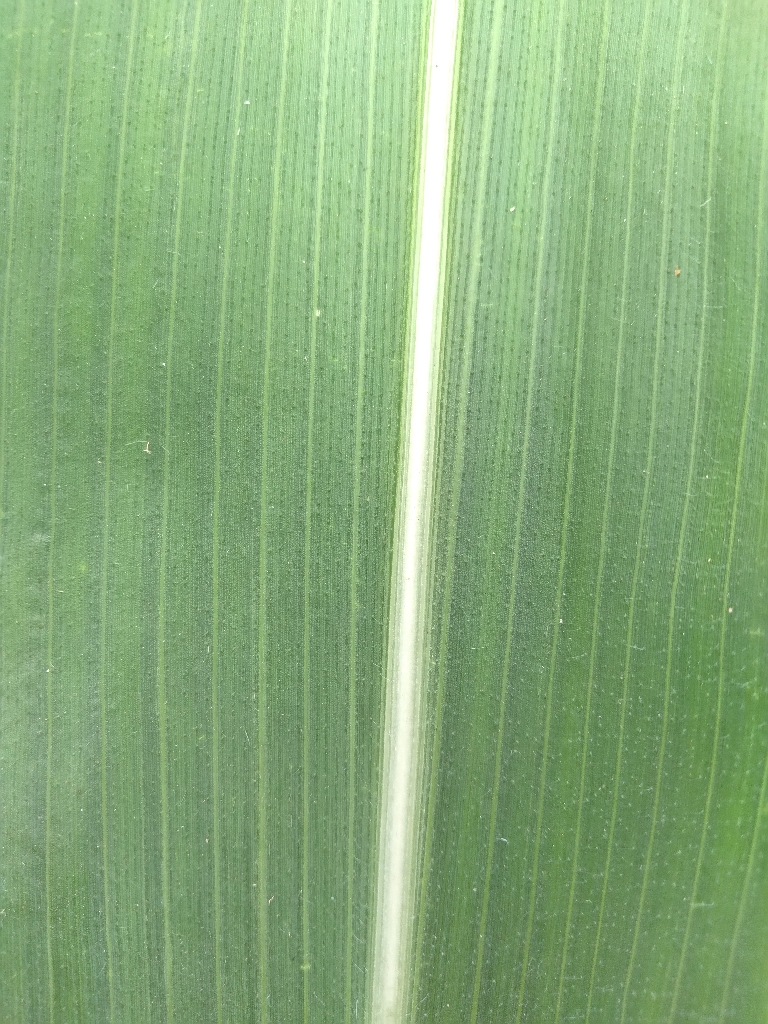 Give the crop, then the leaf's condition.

maize, healthy
